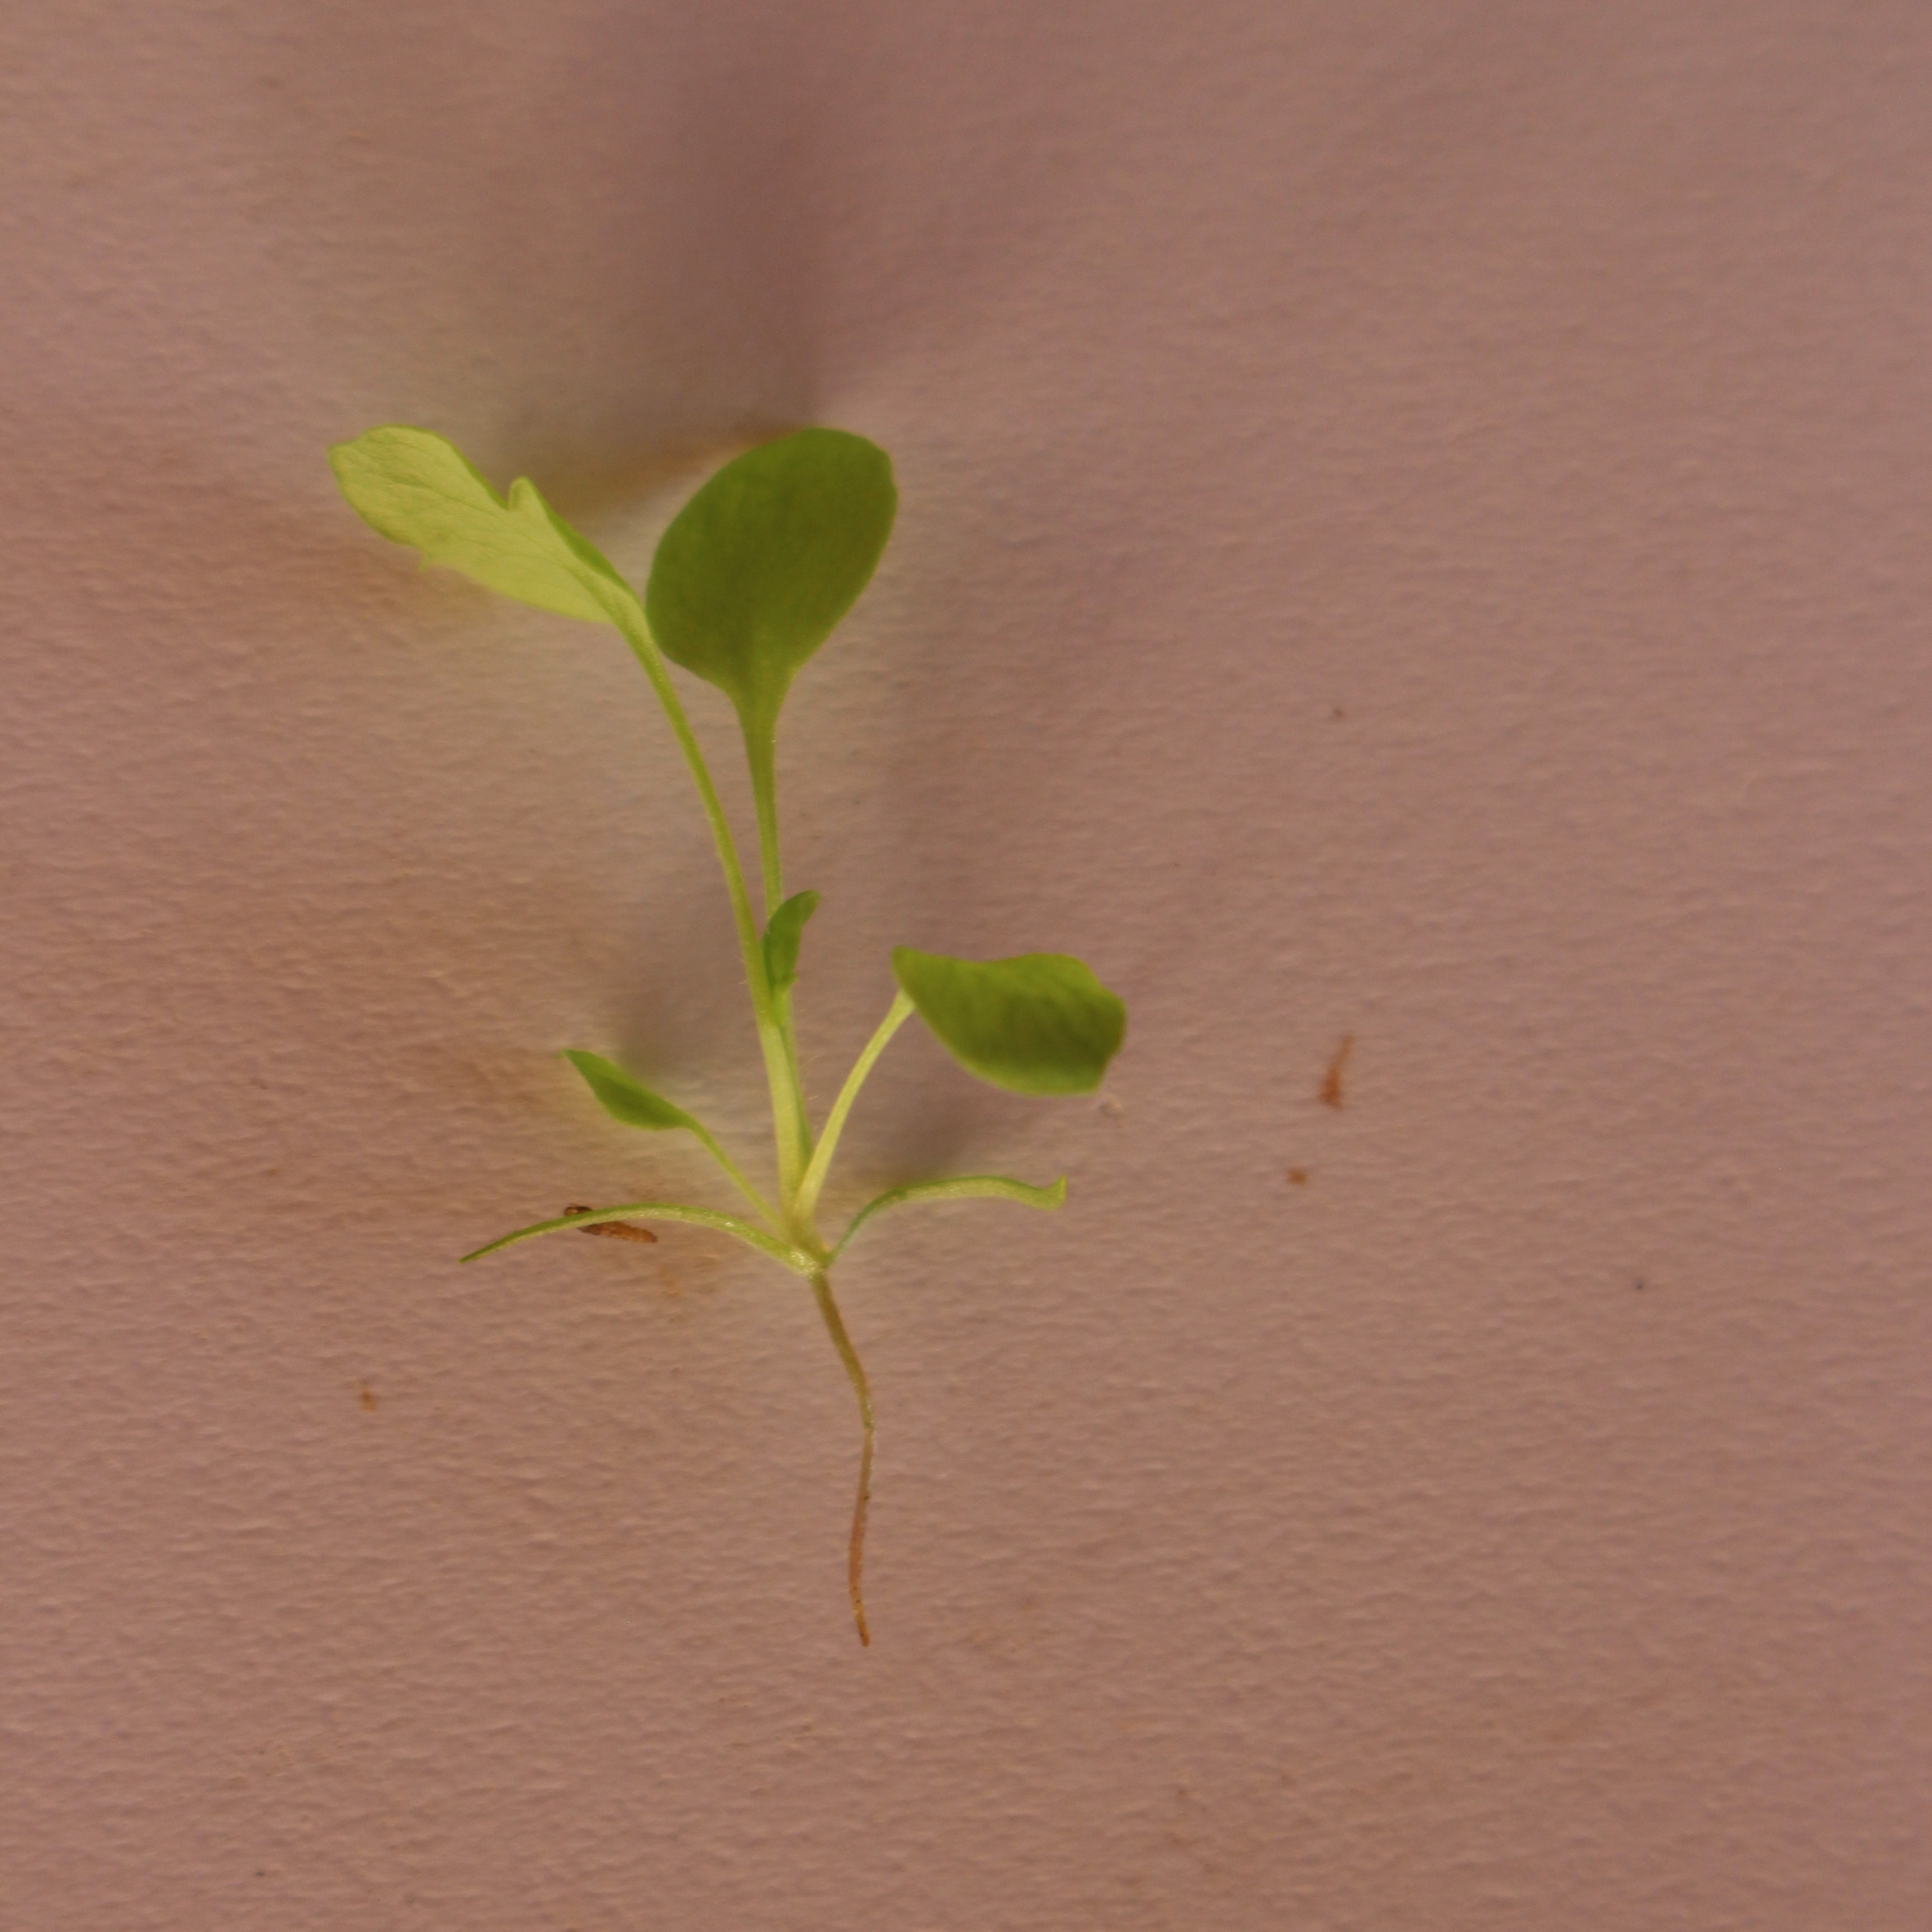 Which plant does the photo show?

Papaver rhoeas
